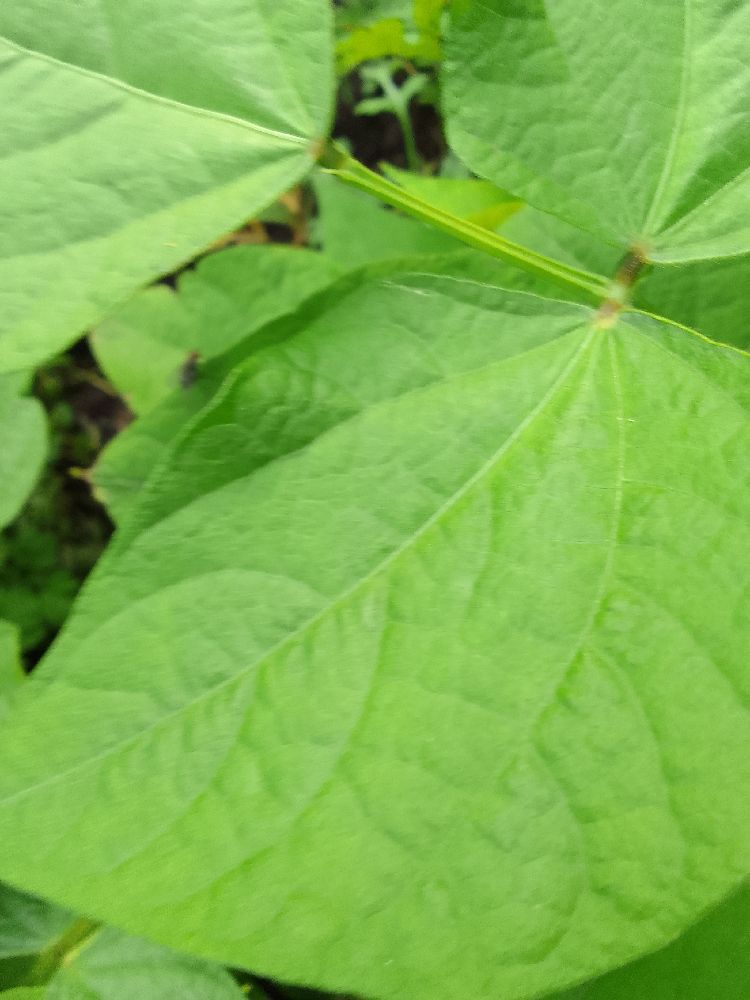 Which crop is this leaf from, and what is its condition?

common bean, healthy
